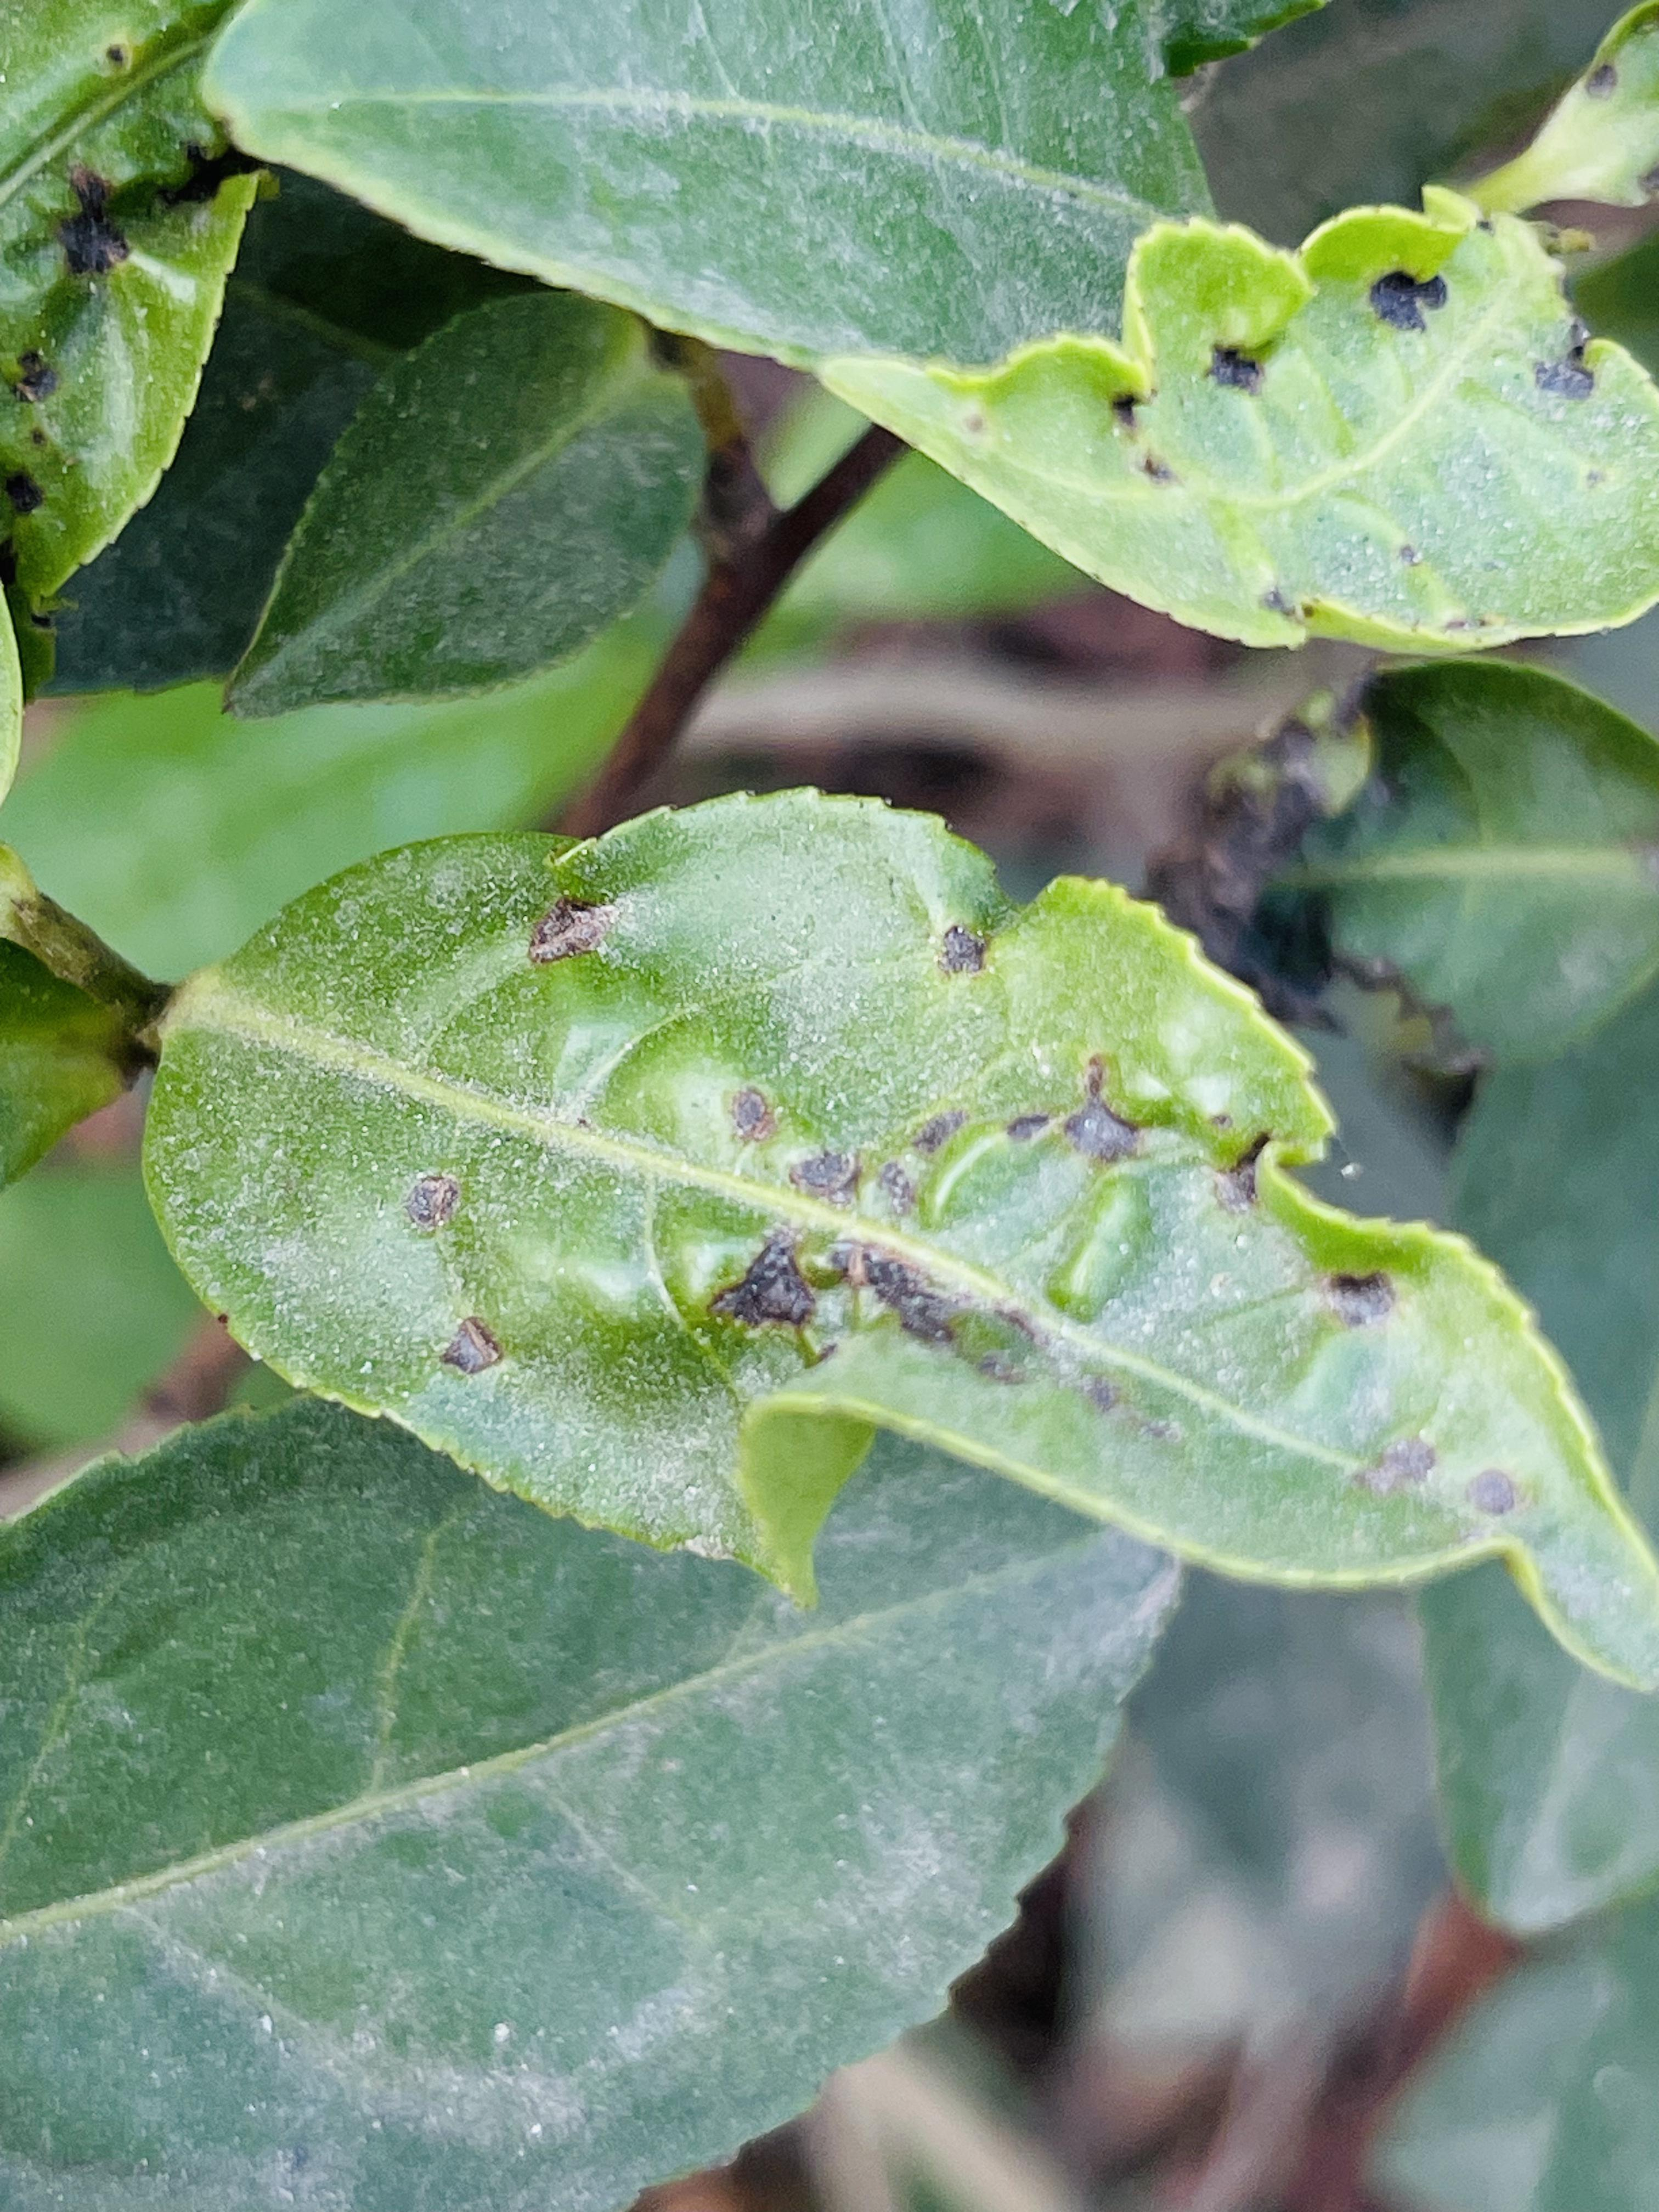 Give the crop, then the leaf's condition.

tea, helopeltis
